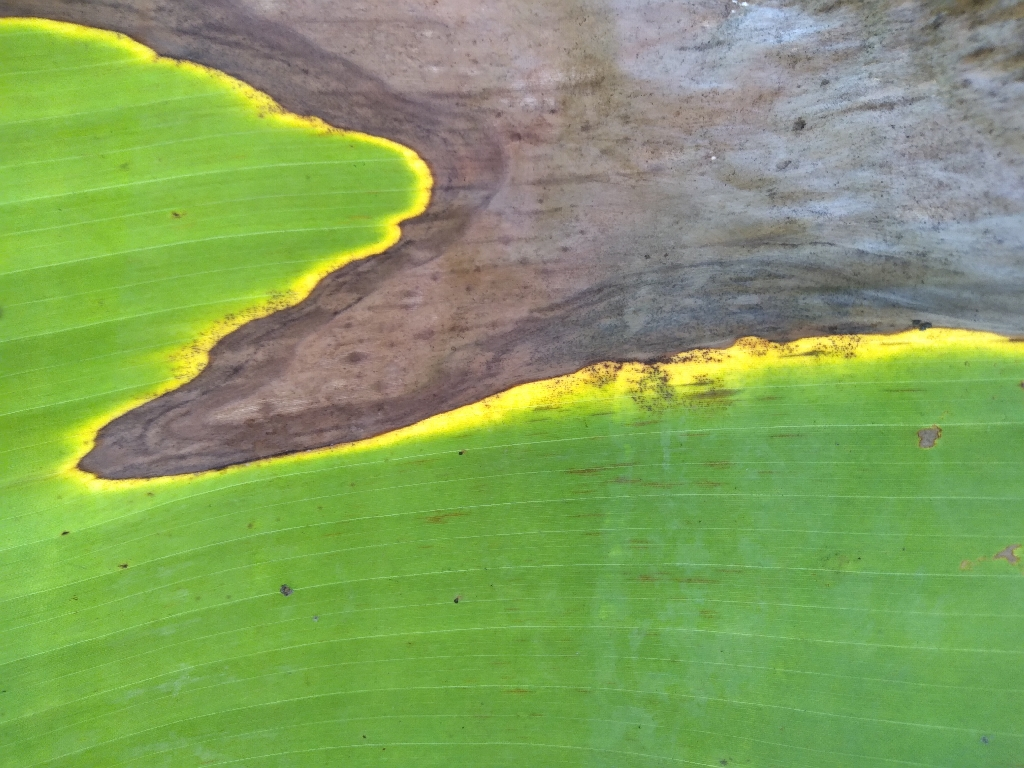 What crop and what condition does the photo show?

banana, black sigatoka
